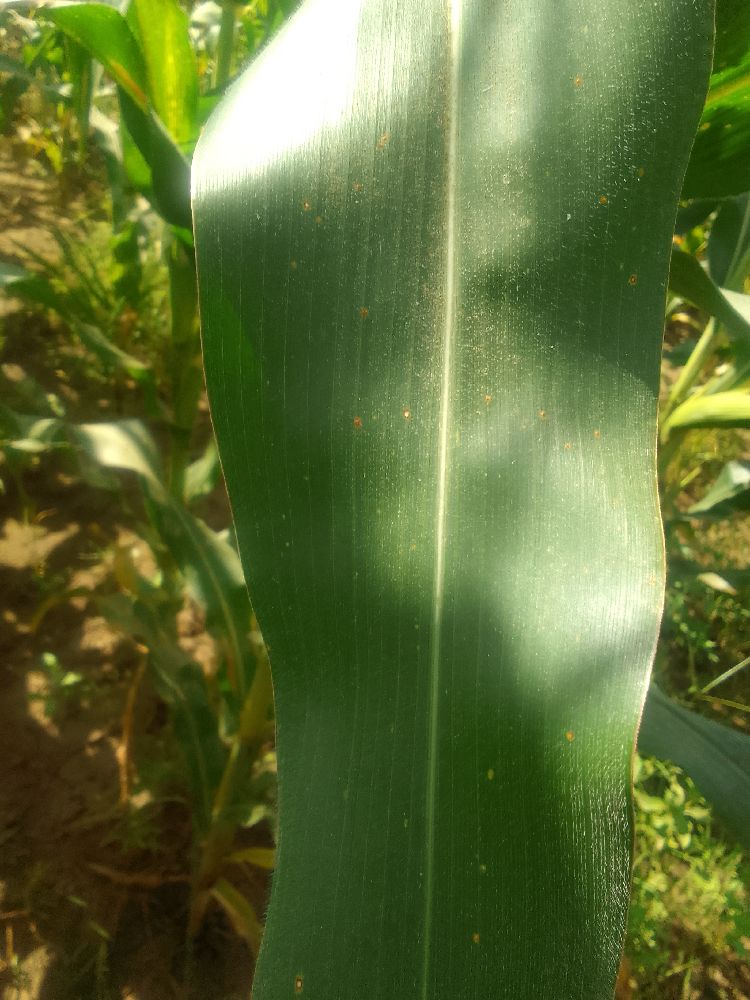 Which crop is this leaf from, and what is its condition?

maize, healthy
